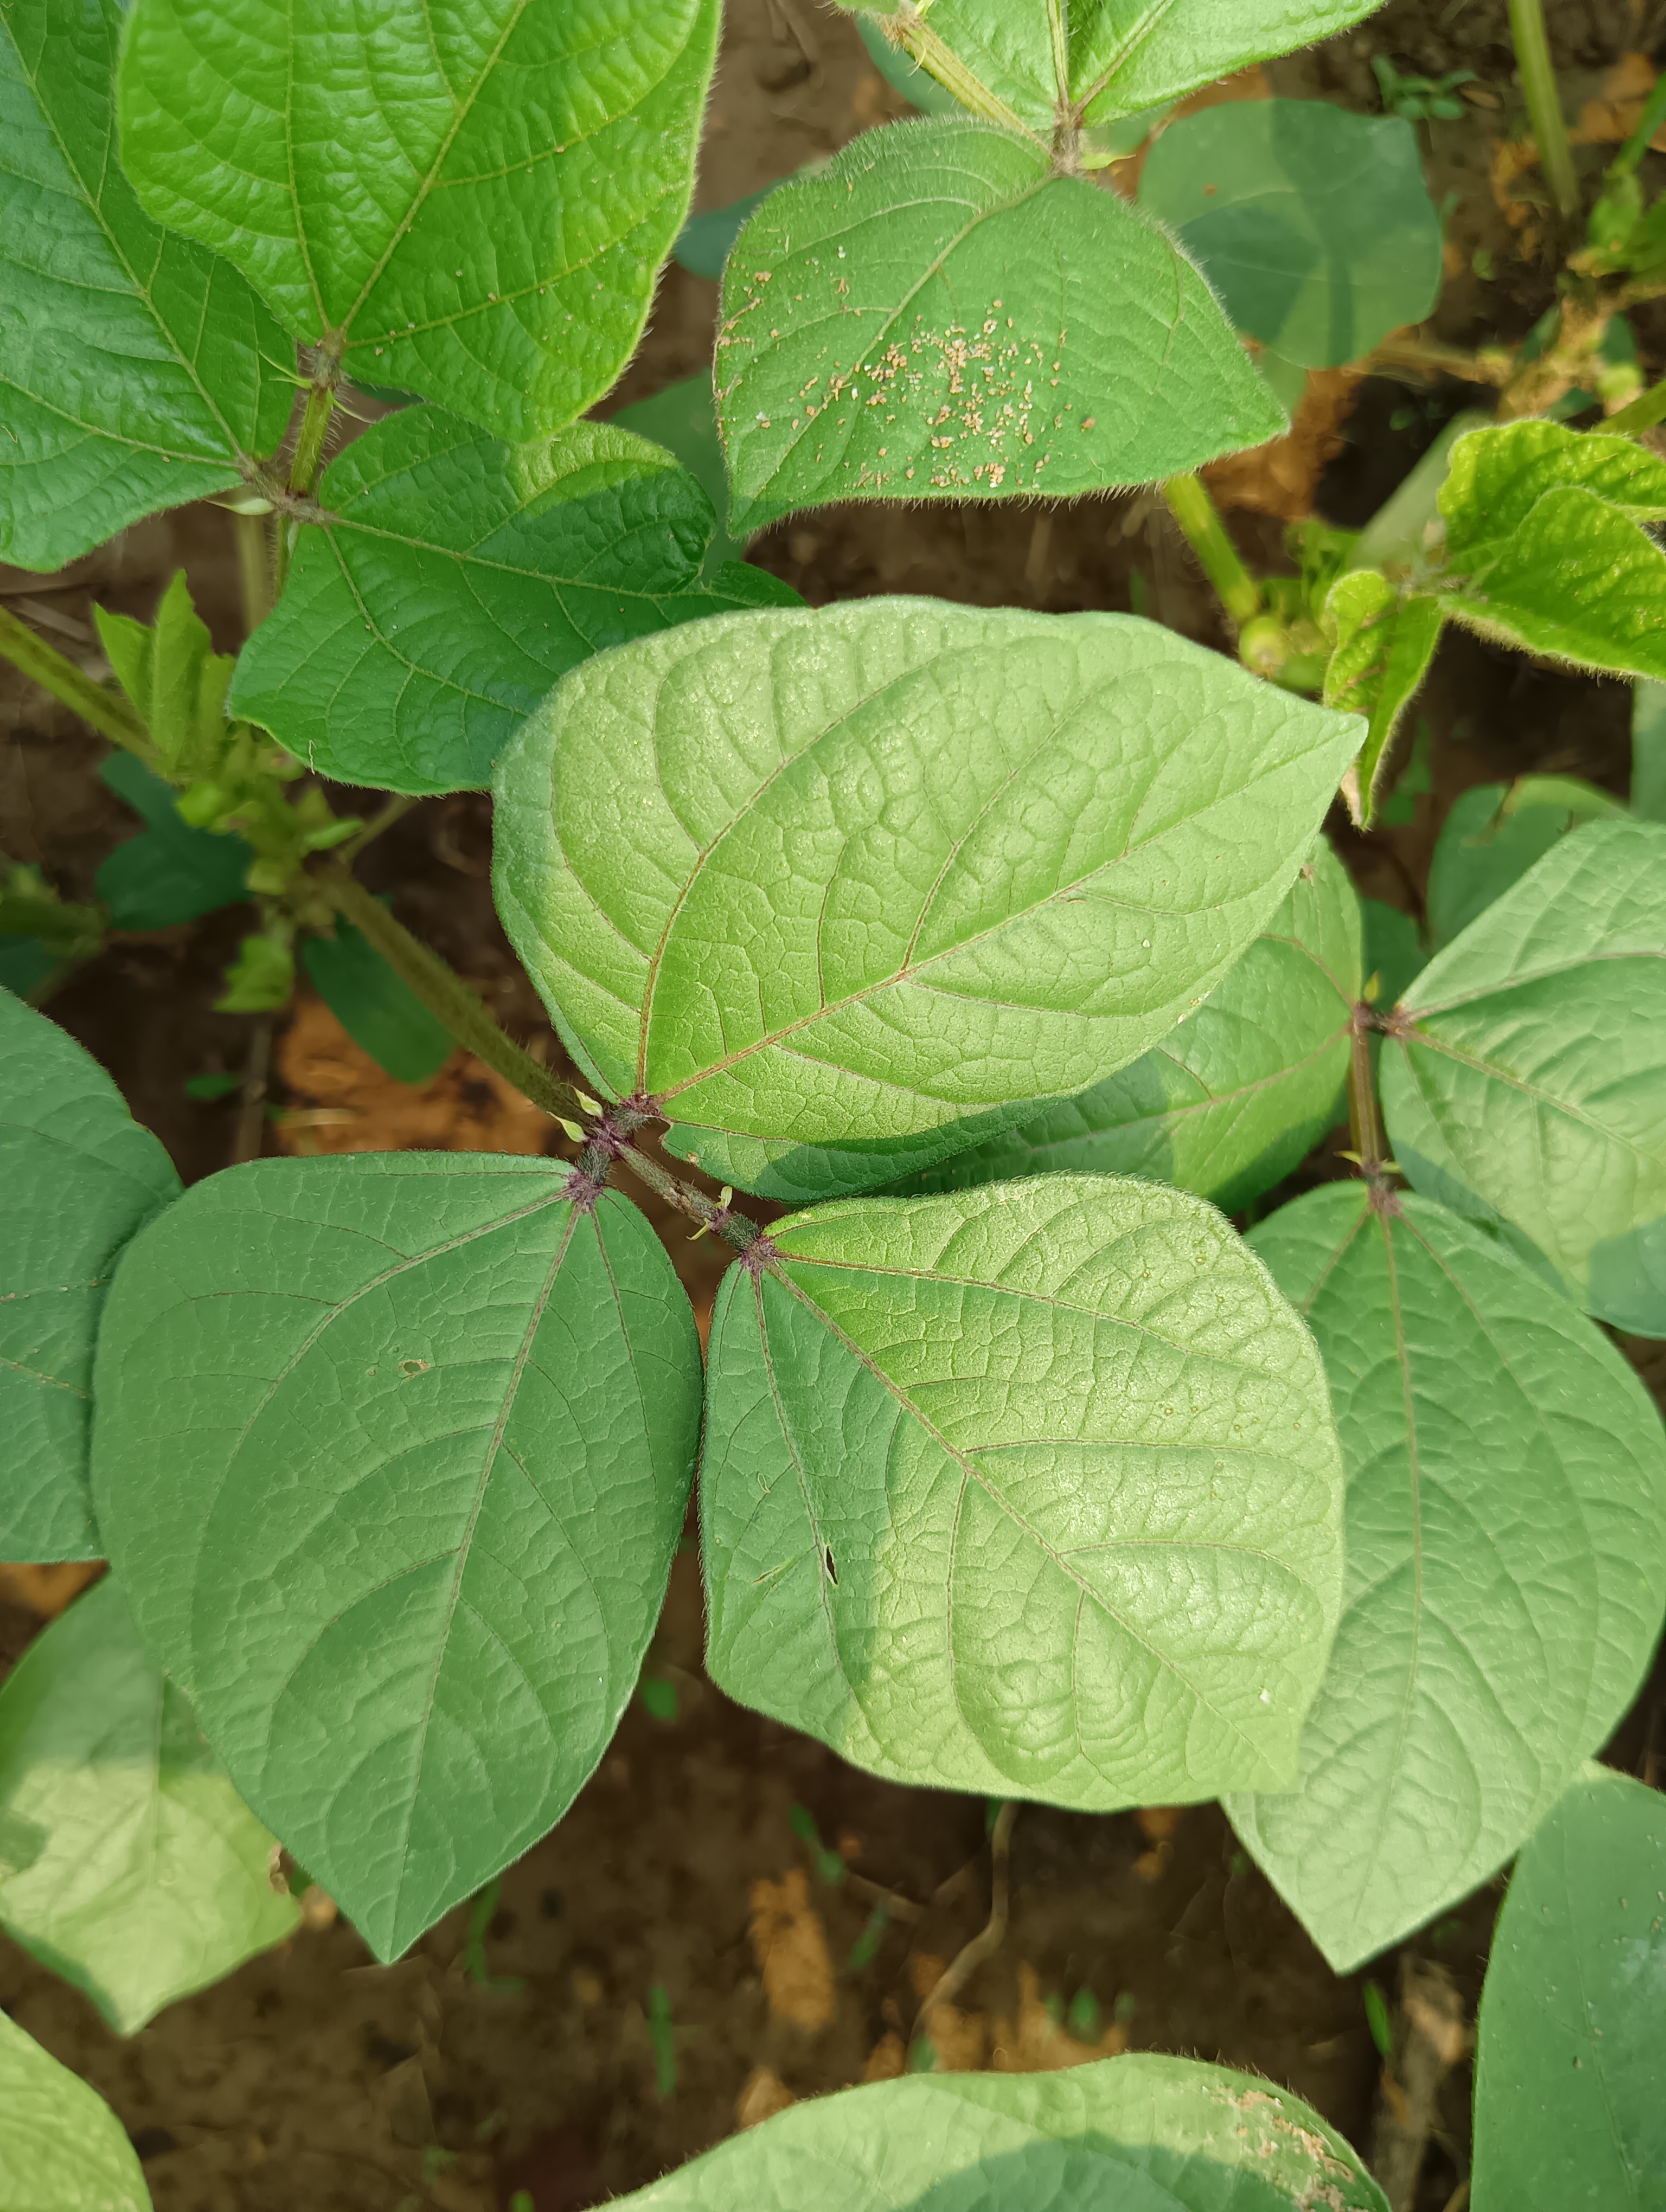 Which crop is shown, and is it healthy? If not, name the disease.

mungbean, healthy
